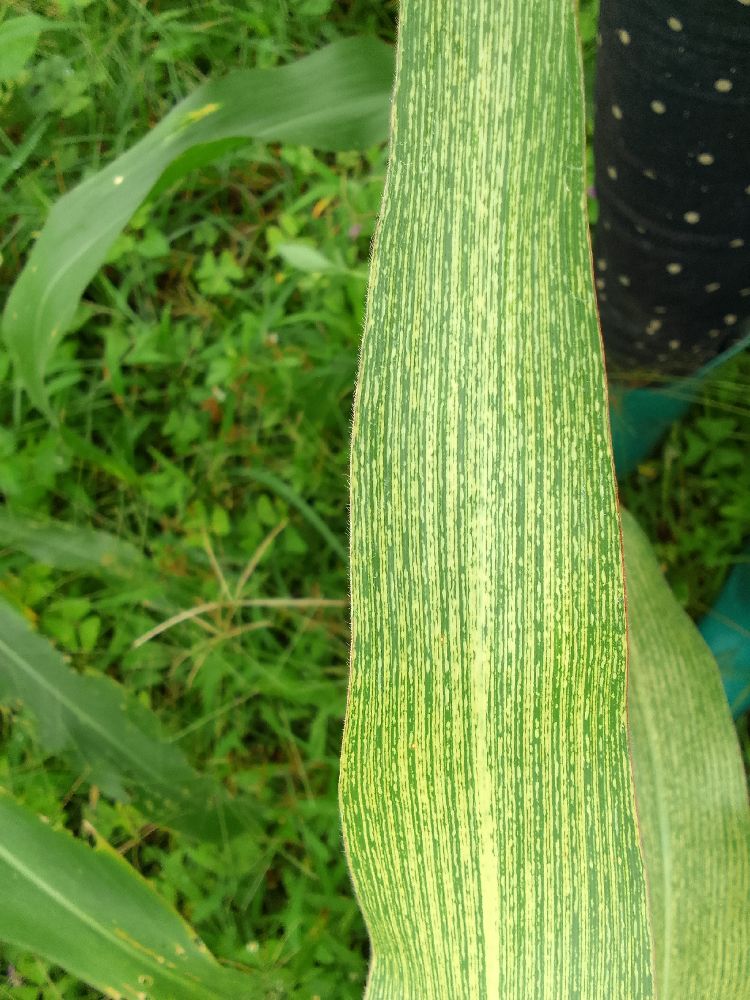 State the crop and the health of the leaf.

maize, maize streak virus
